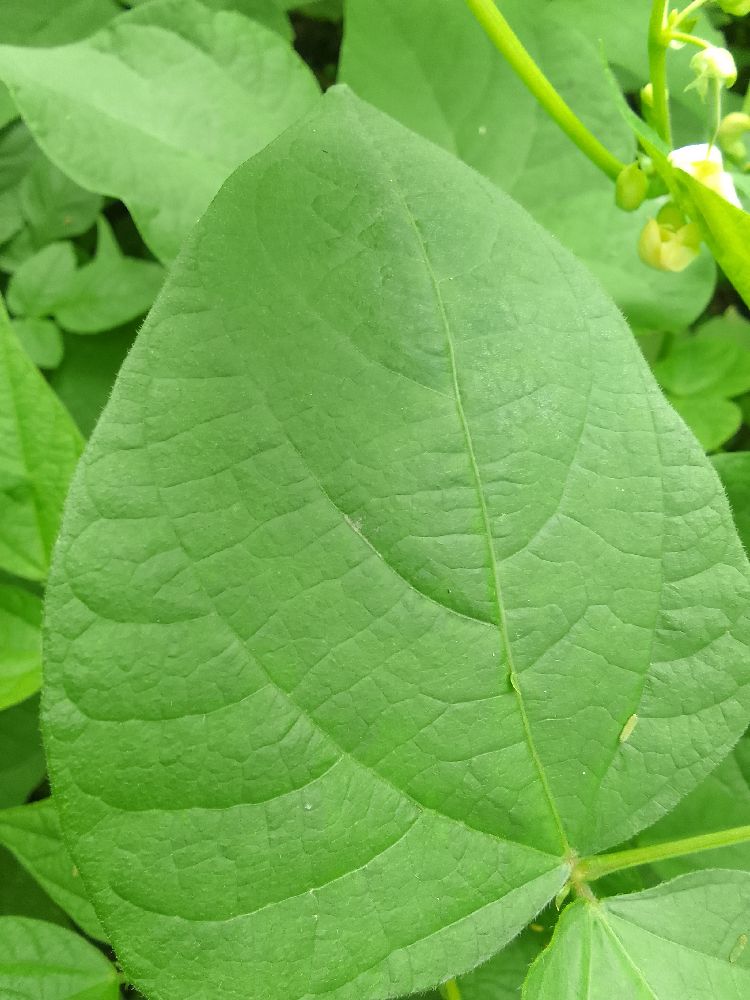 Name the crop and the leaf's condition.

common bean, healthy
